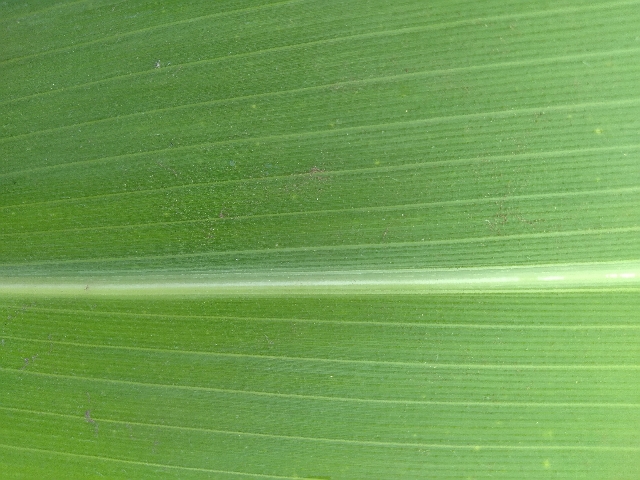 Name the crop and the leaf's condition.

maize, healthy
